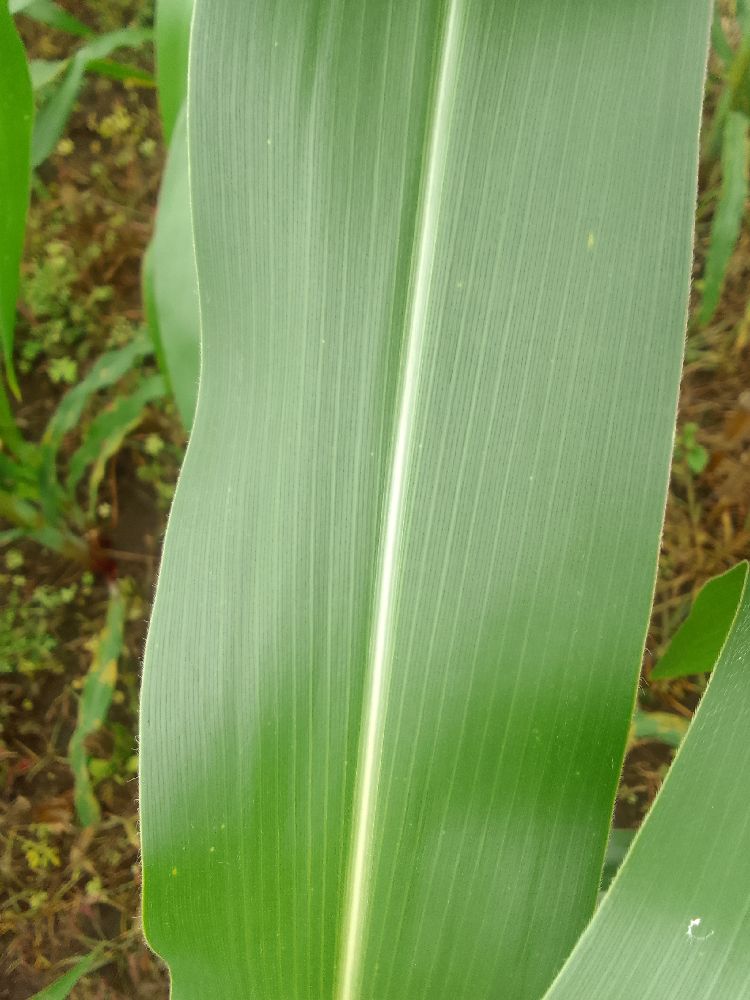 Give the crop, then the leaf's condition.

maize, healthy
